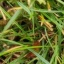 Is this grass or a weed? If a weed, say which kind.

grass
